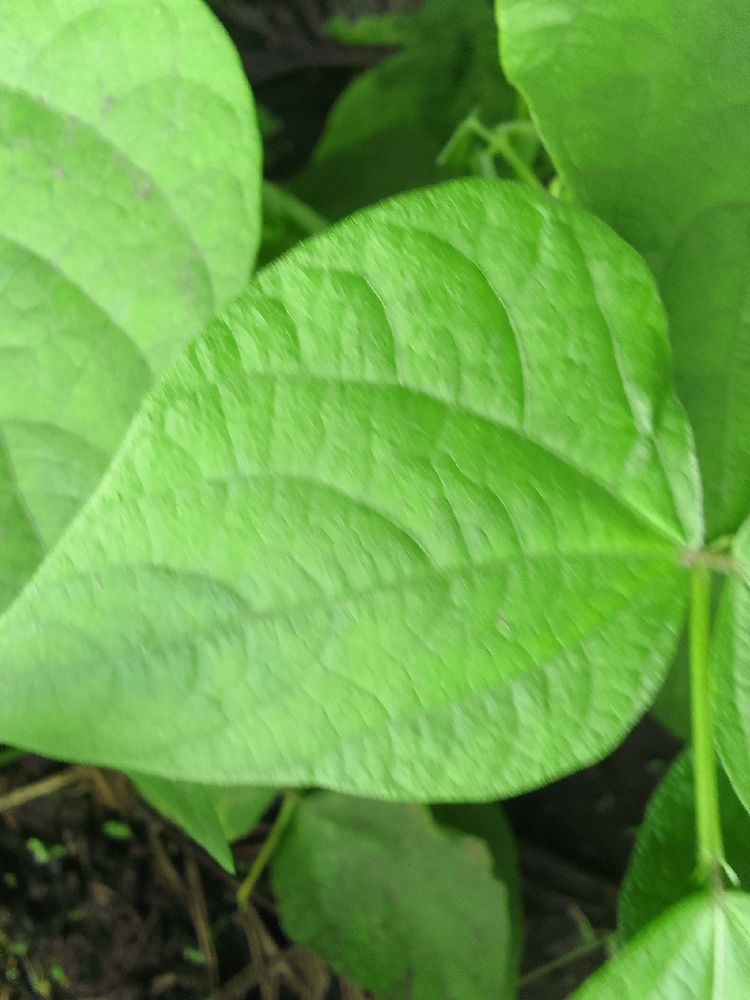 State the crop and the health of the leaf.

common bean, healthy
